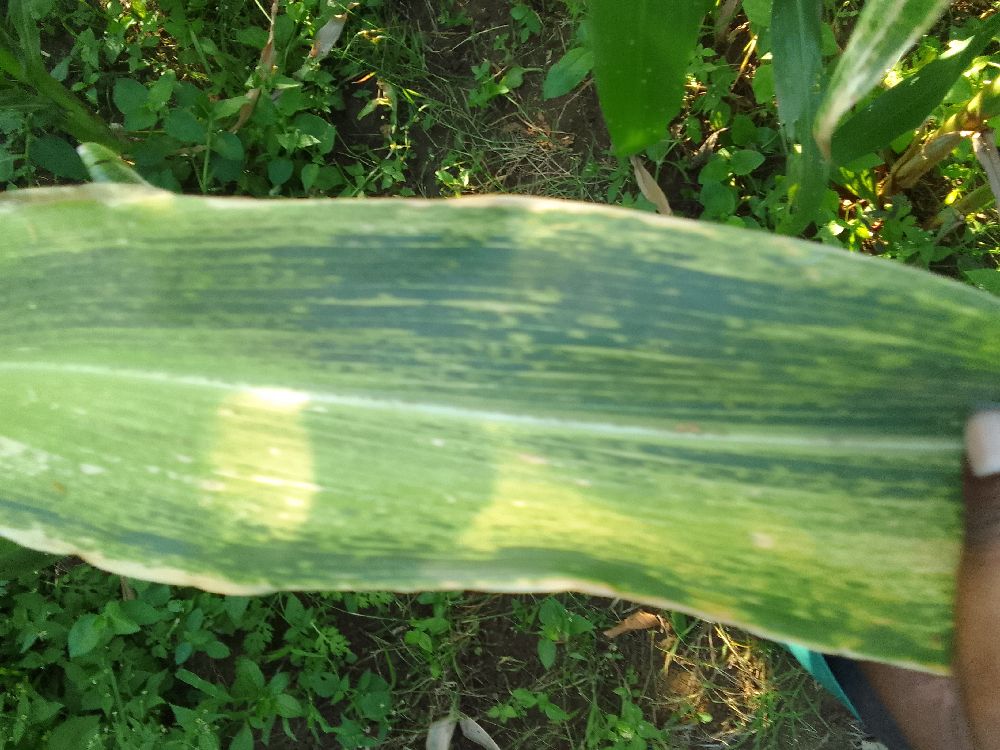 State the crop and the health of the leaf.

maize, maize lethal necrosis
